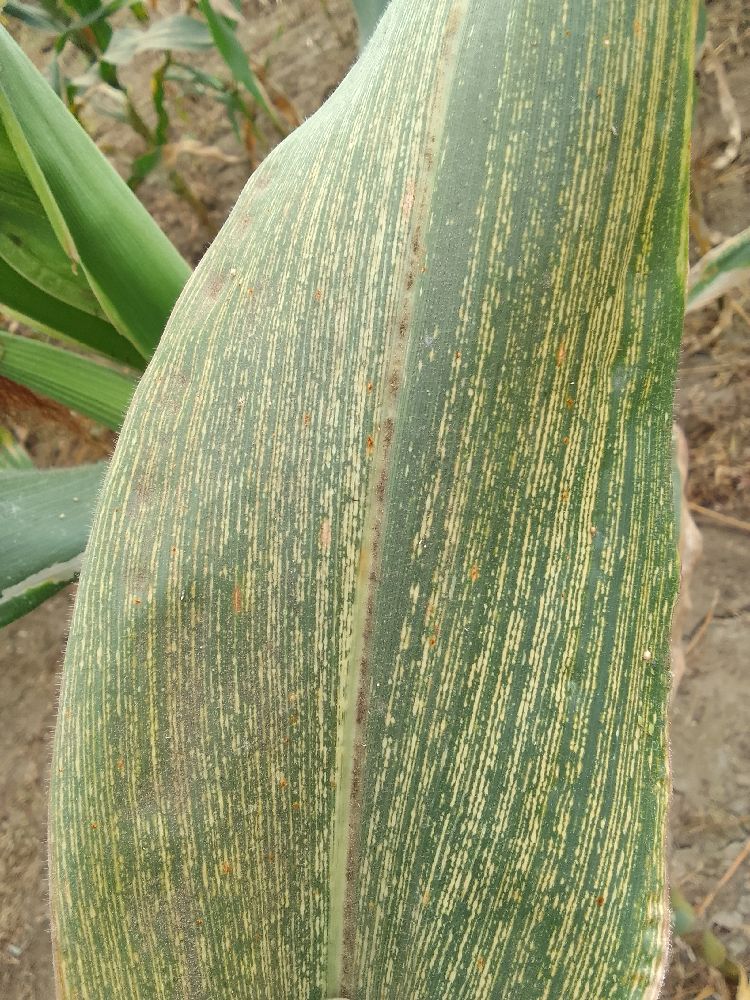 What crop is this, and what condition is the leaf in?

maize, maize streak virus
